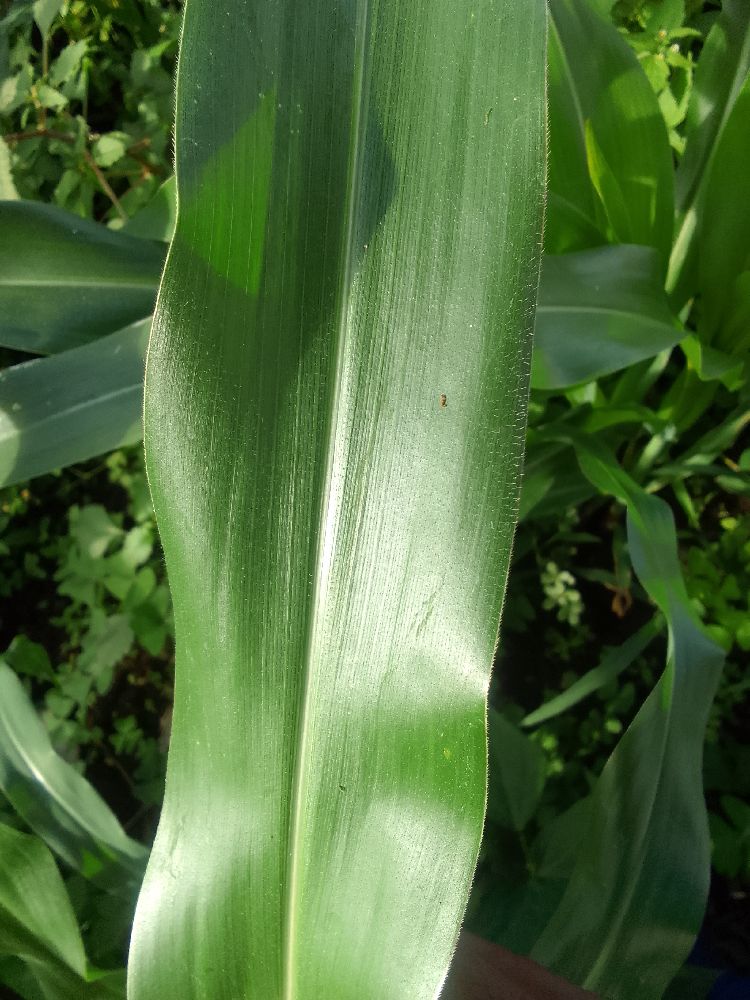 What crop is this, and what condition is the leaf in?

maize, healthy
